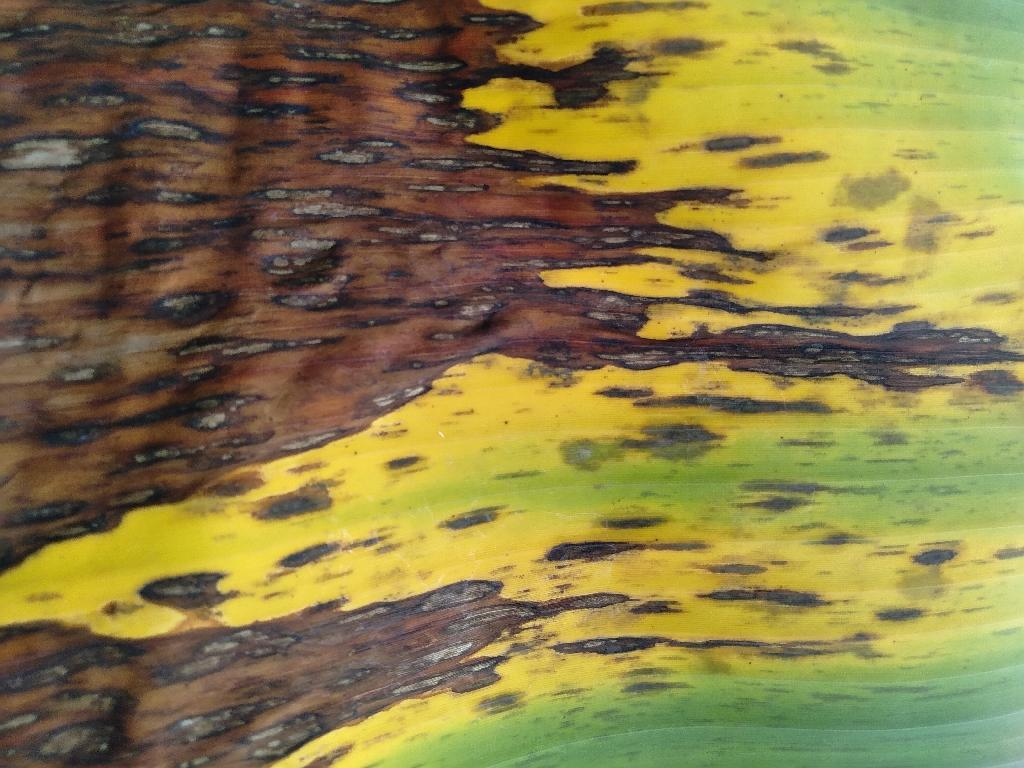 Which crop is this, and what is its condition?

banana, black sigatoka
